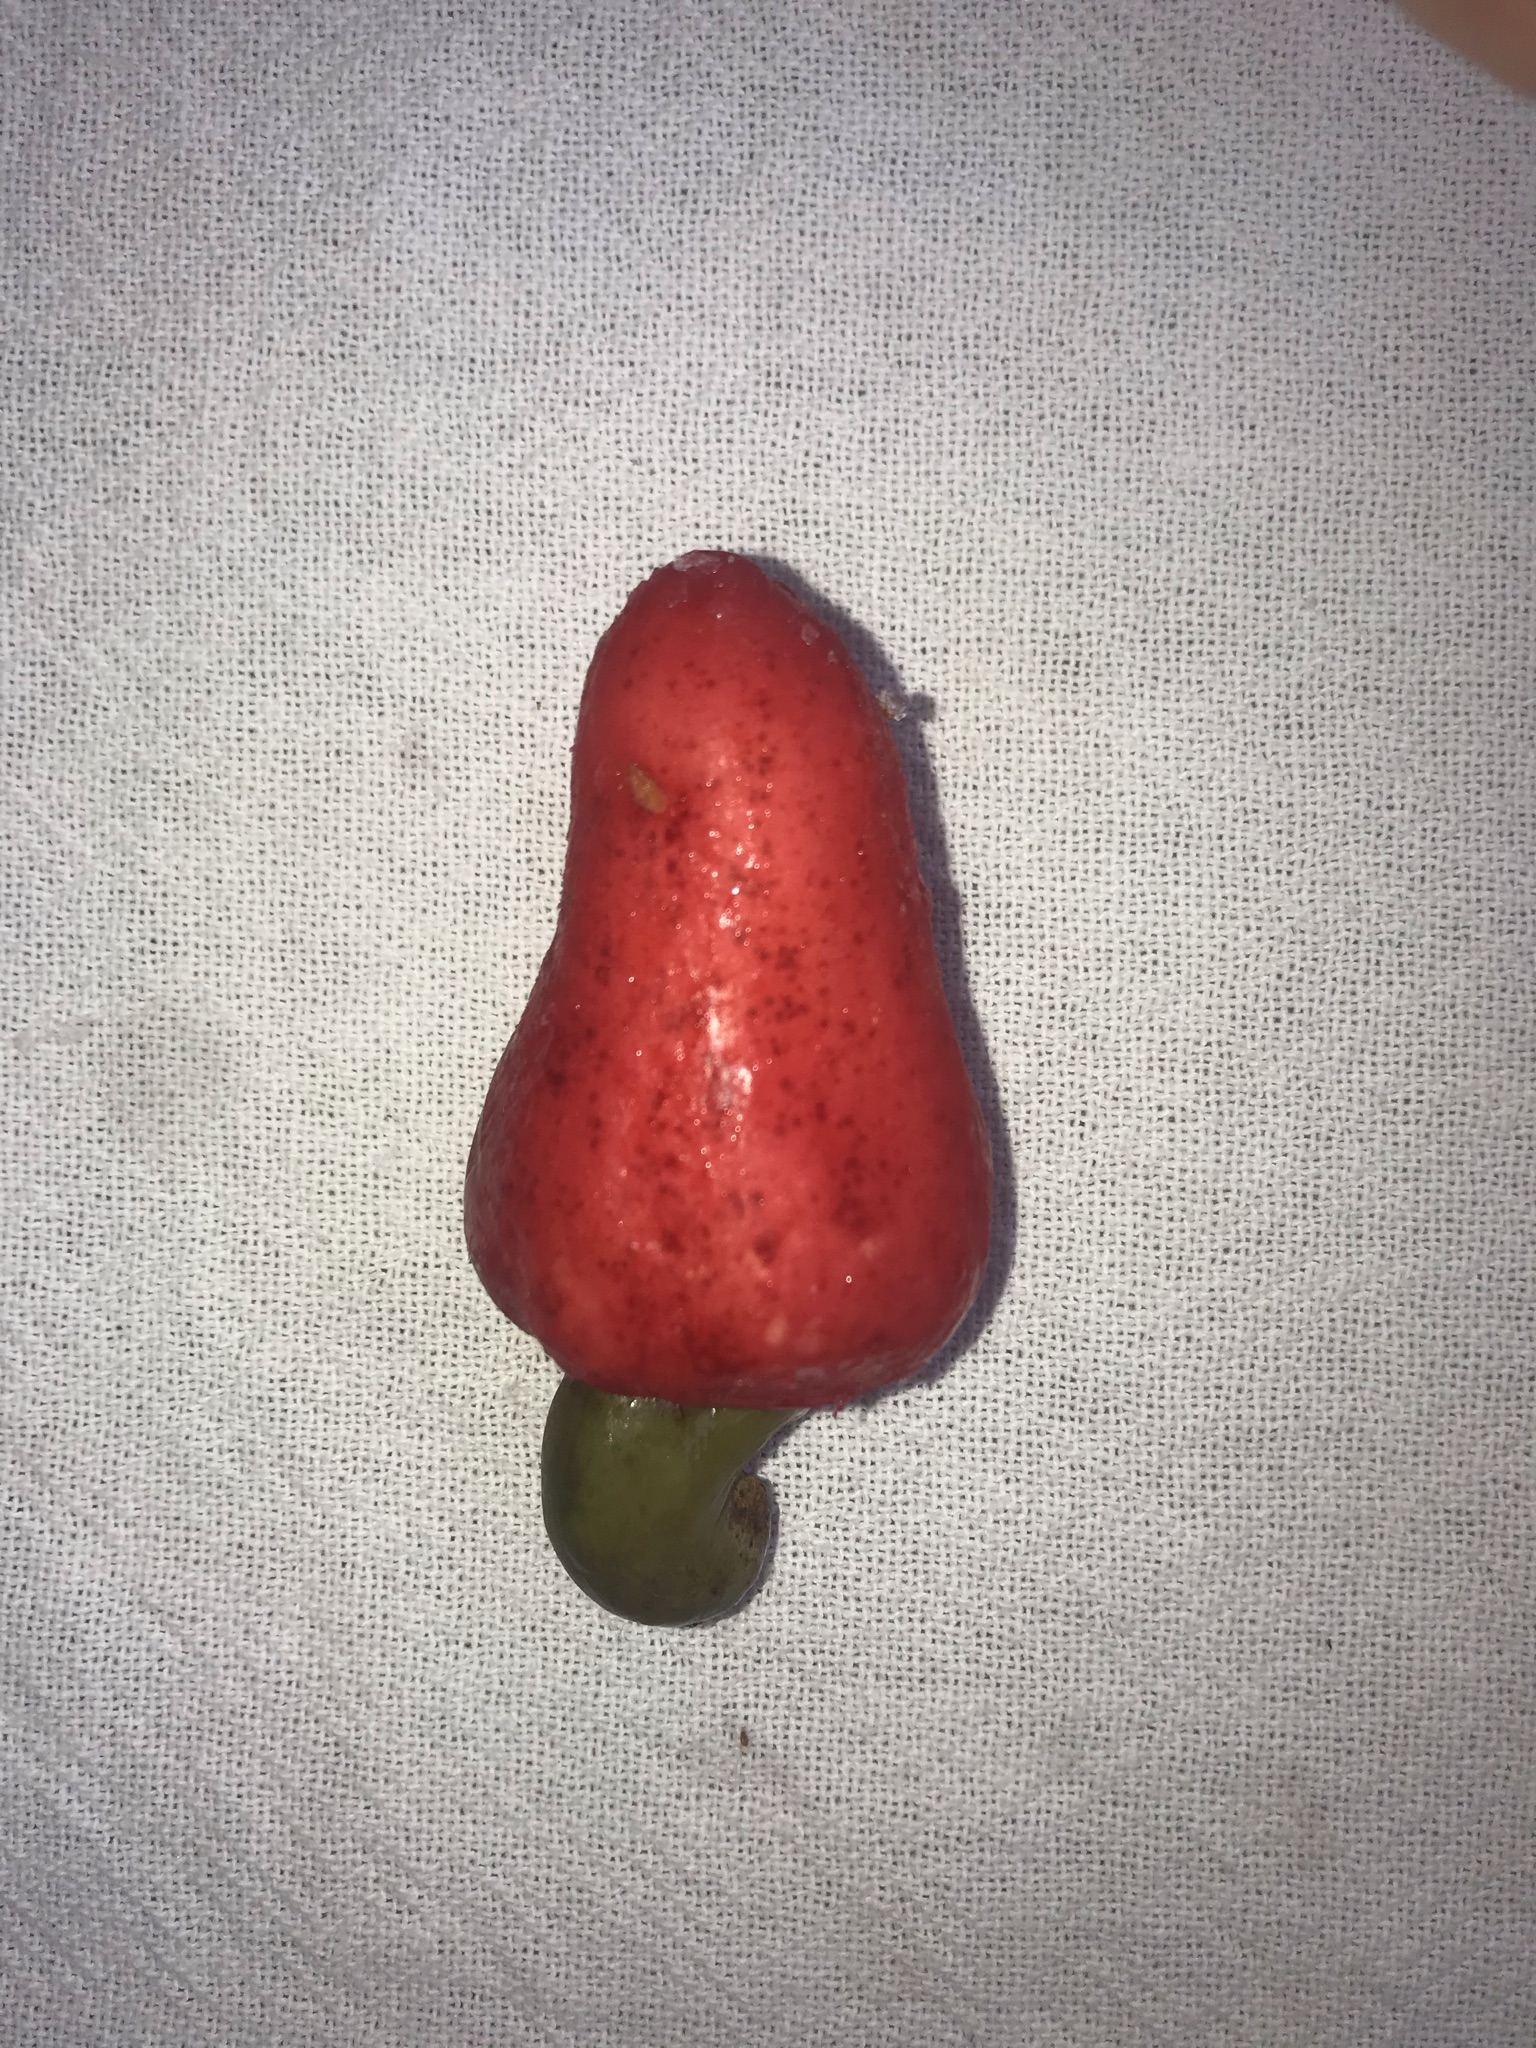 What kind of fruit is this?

caju vermelho
